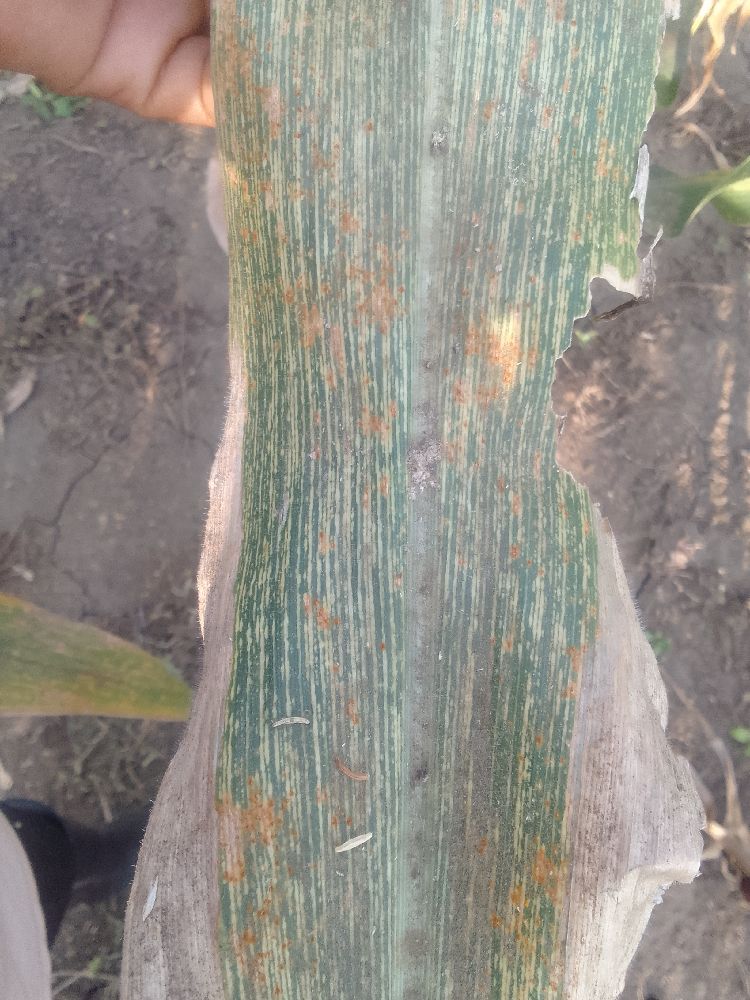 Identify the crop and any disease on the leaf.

maize, maize streak virus
